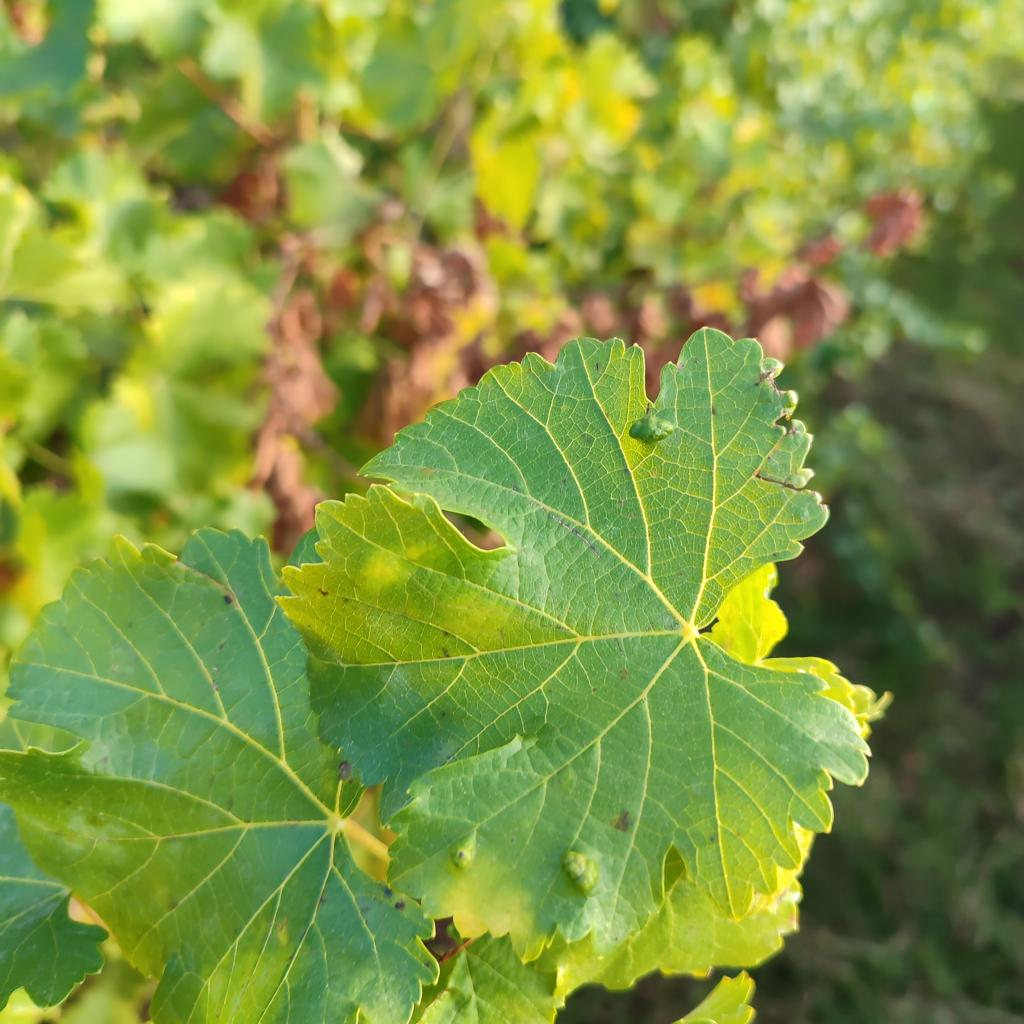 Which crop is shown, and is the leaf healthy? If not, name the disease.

grapevine, erineum mite
